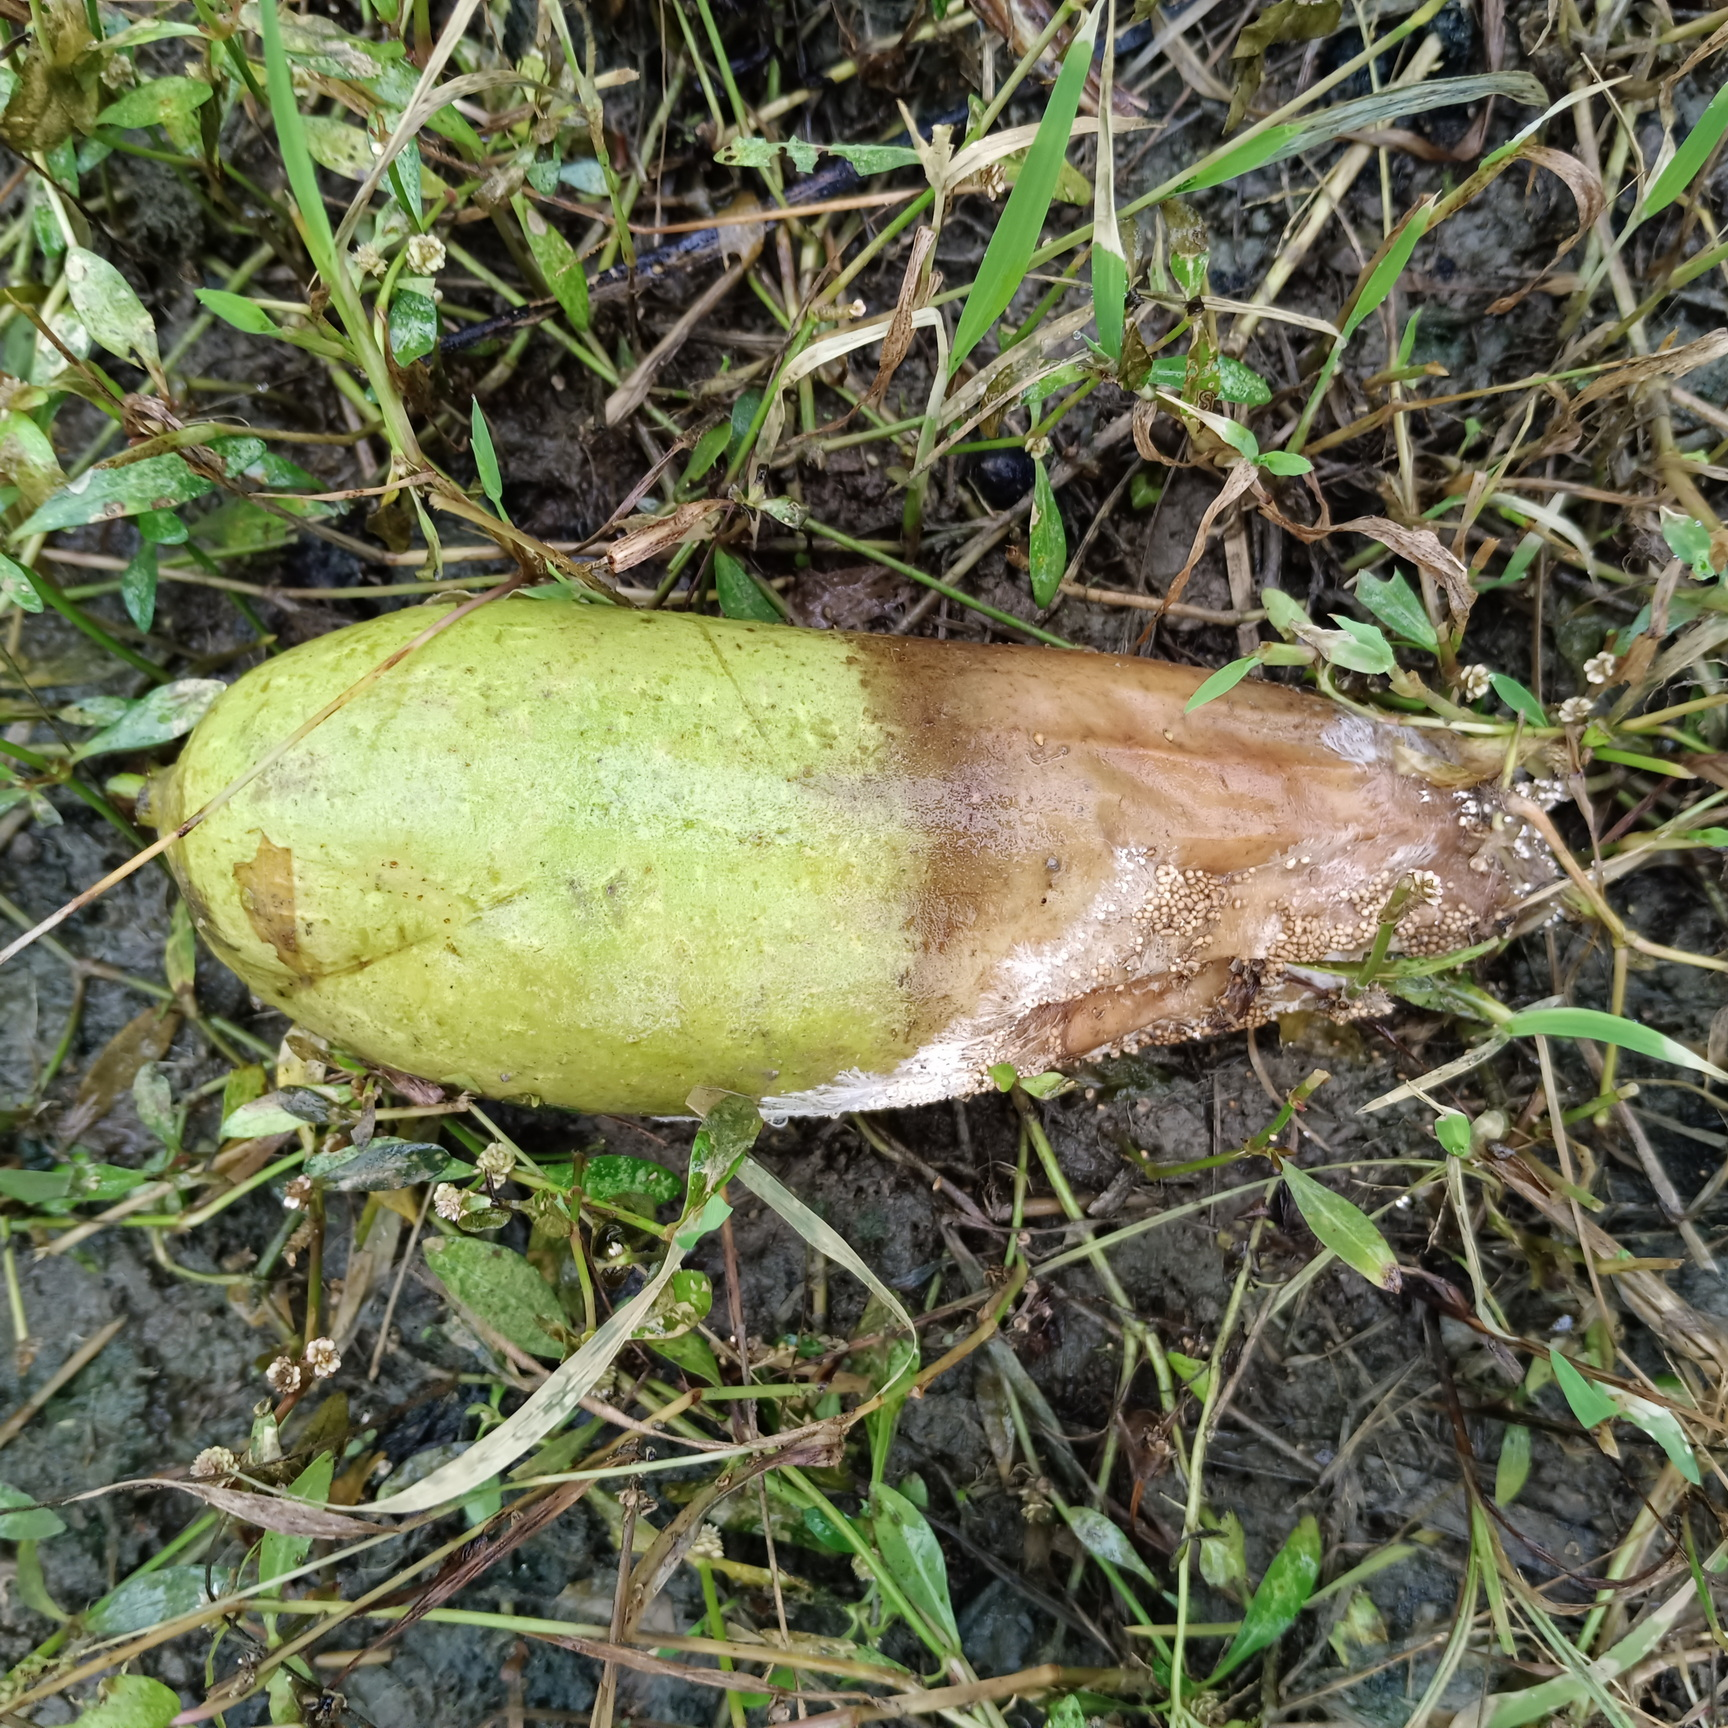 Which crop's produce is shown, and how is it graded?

luffa, faulty
